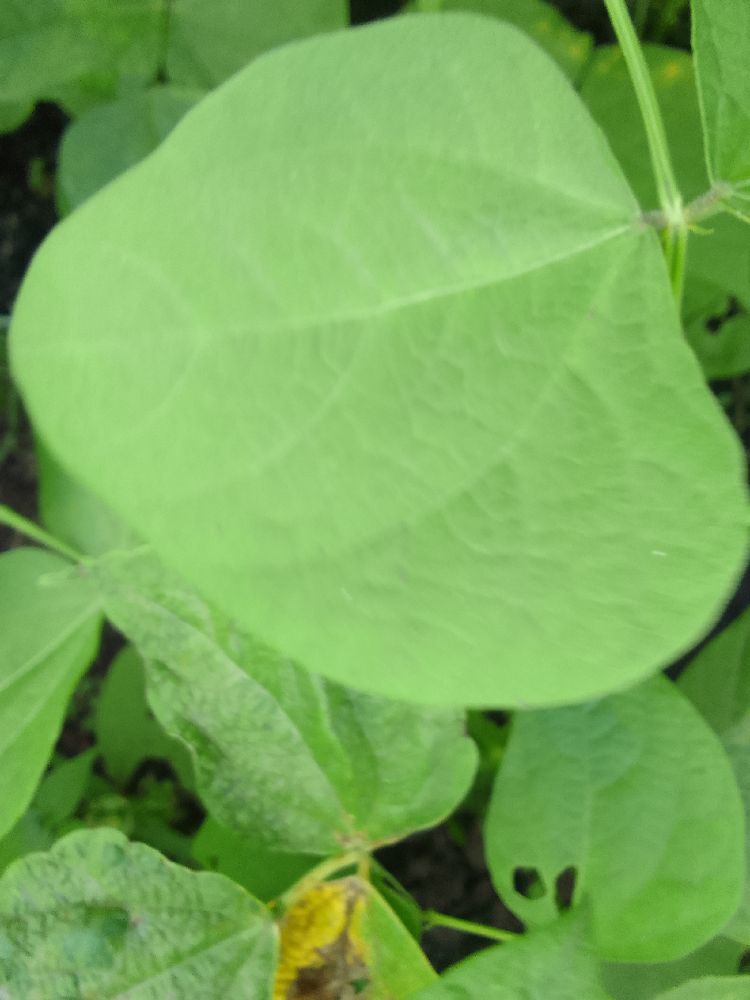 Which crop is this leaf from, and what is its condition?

common bean, healthy
